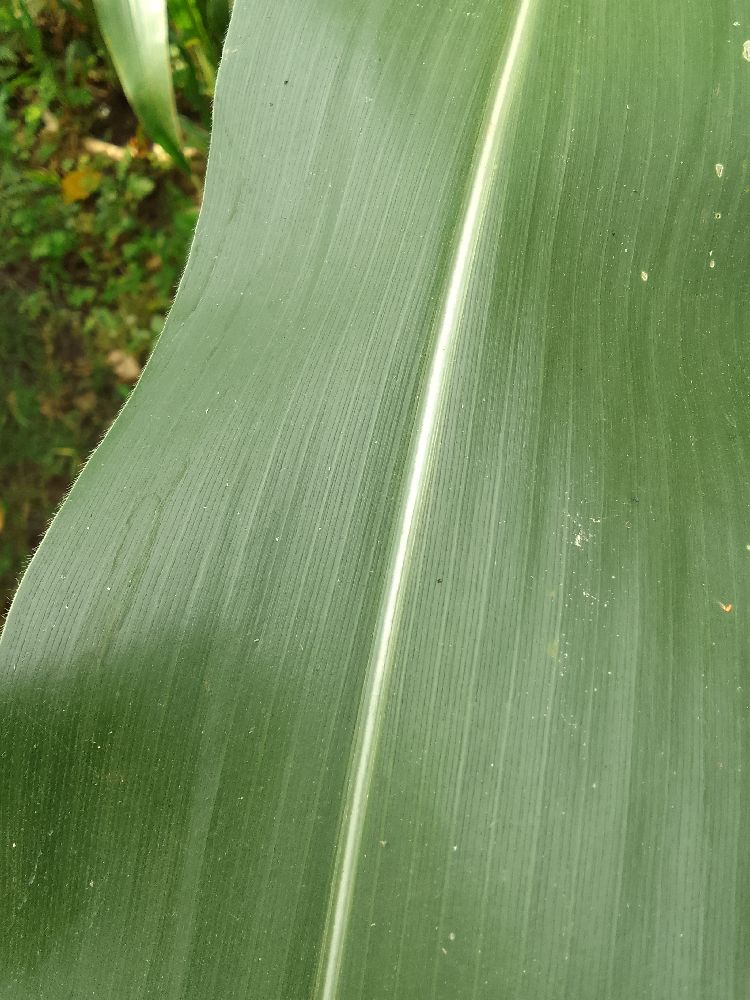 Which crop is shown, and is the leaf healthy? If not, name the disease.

maize, healthy
